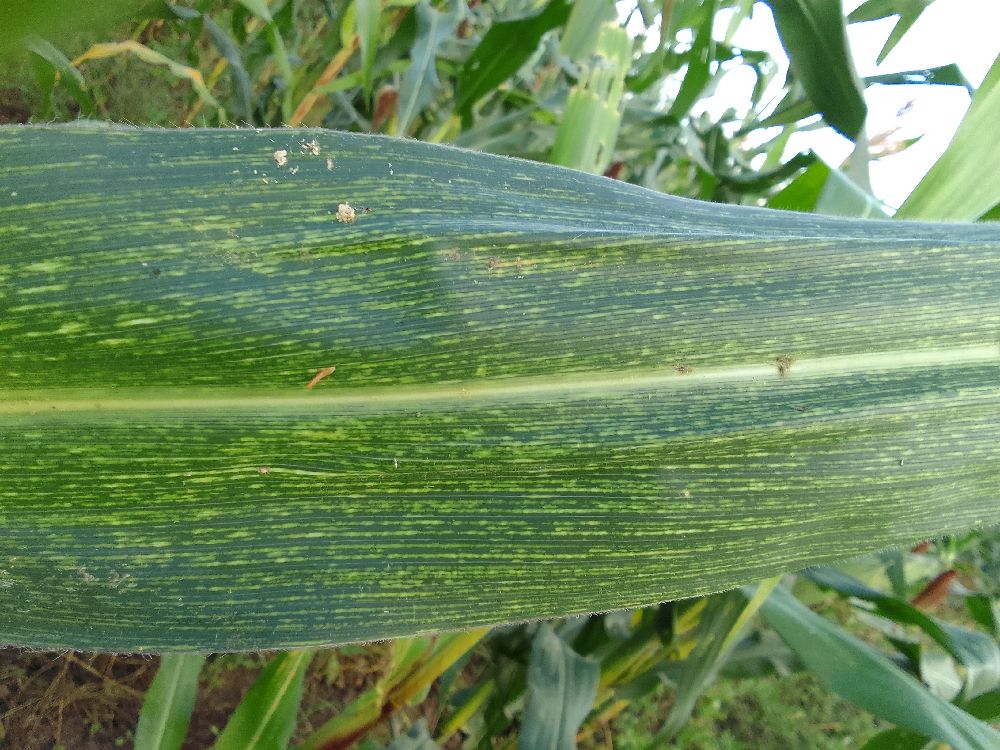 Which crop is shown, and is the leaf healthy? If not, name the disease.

maize, maize streak virus
